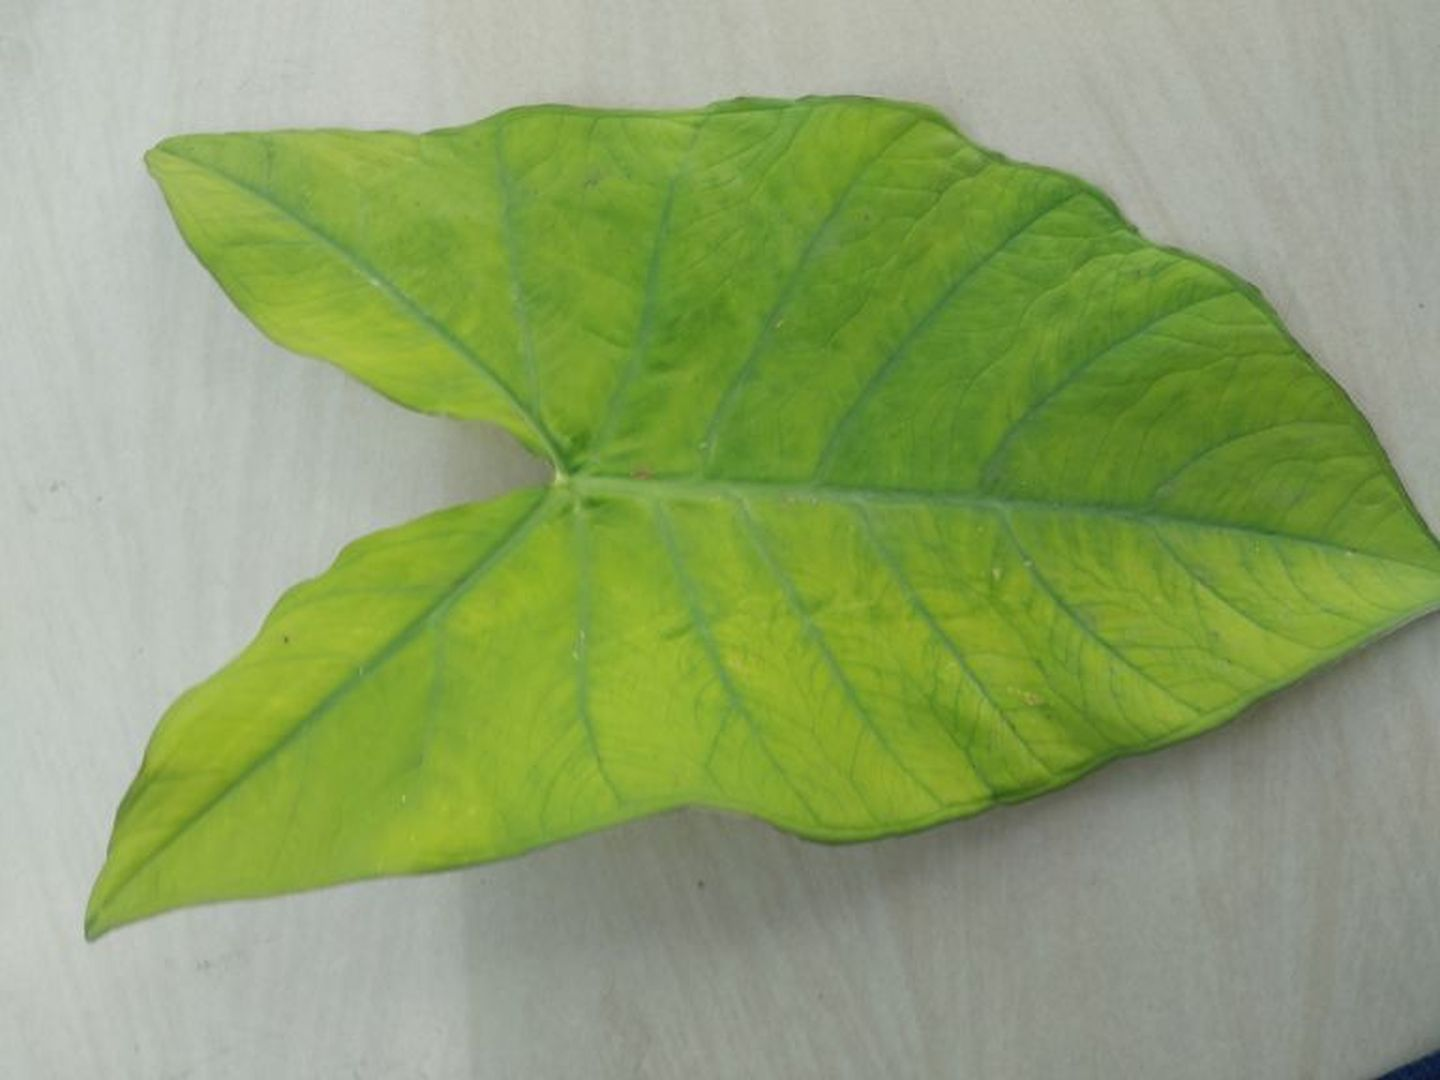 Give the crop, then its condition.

taro, mosaic
